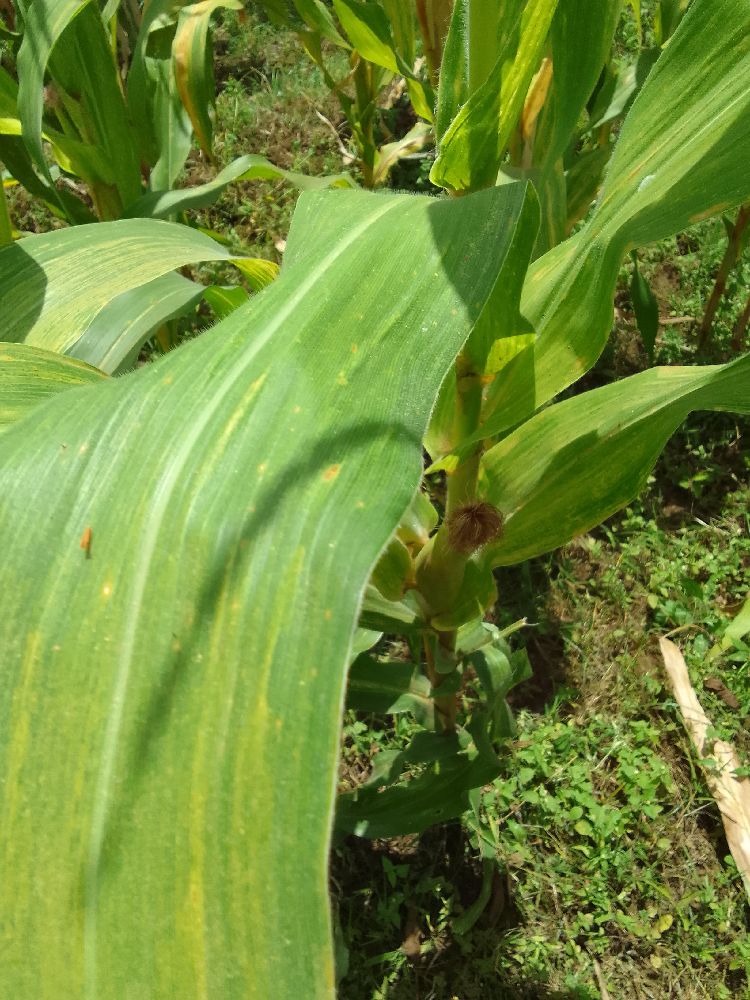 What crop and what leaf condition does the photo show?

maize, maize lethal necrosis
